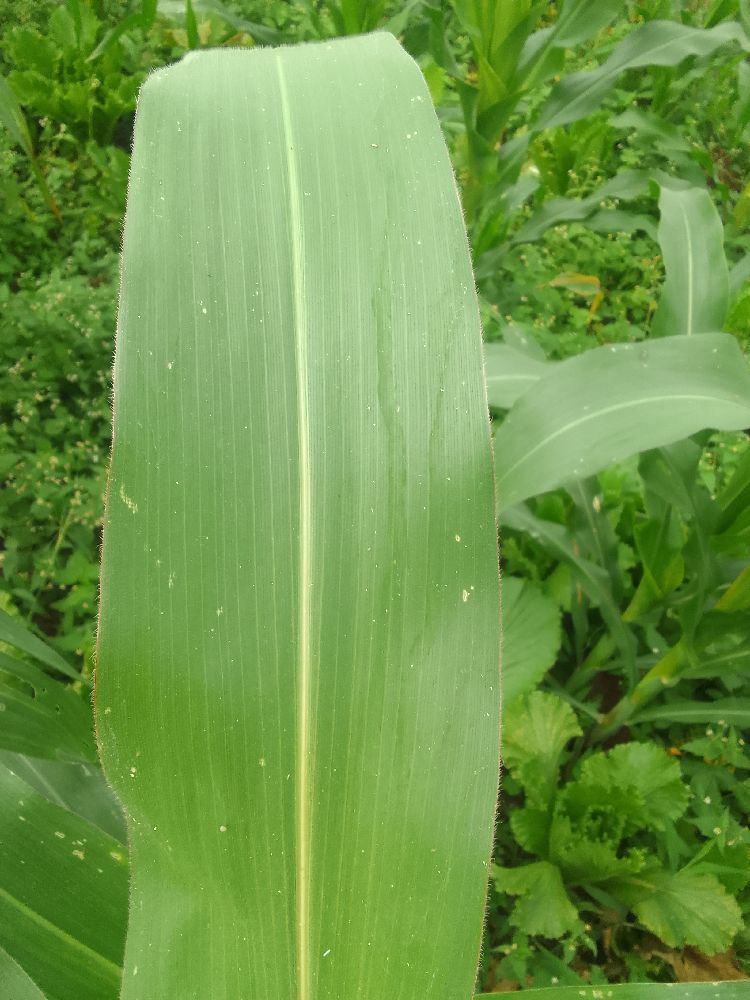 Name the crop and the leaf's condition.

maize, healthy
